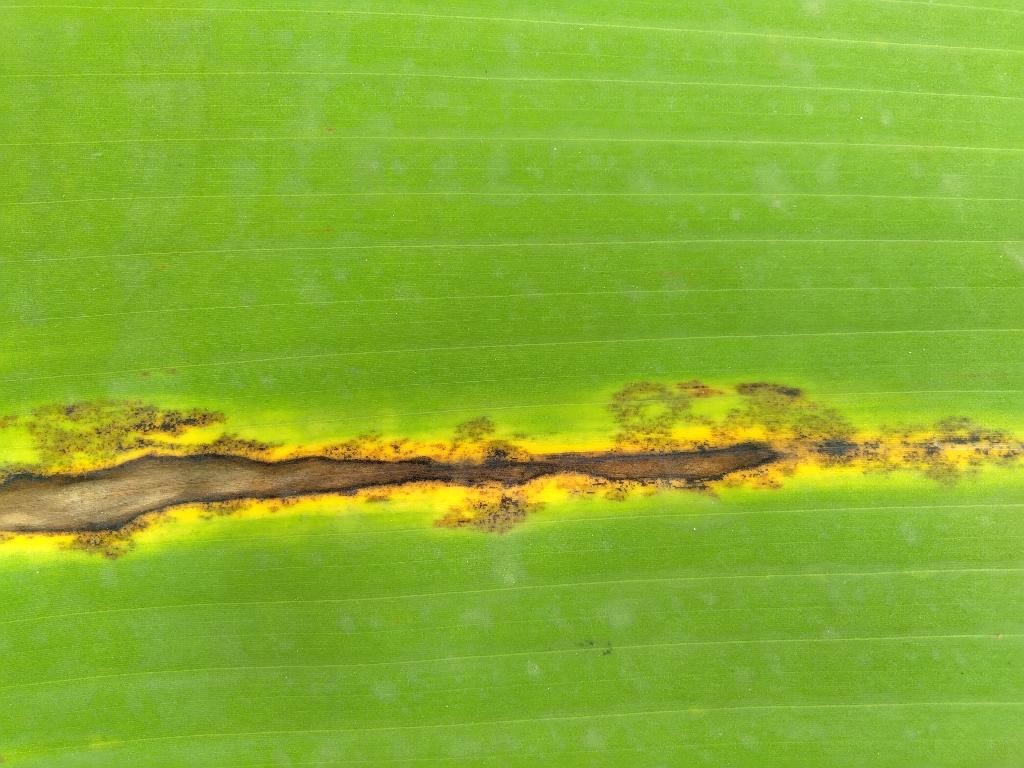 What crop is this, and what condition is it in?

banana, black sigatoka
